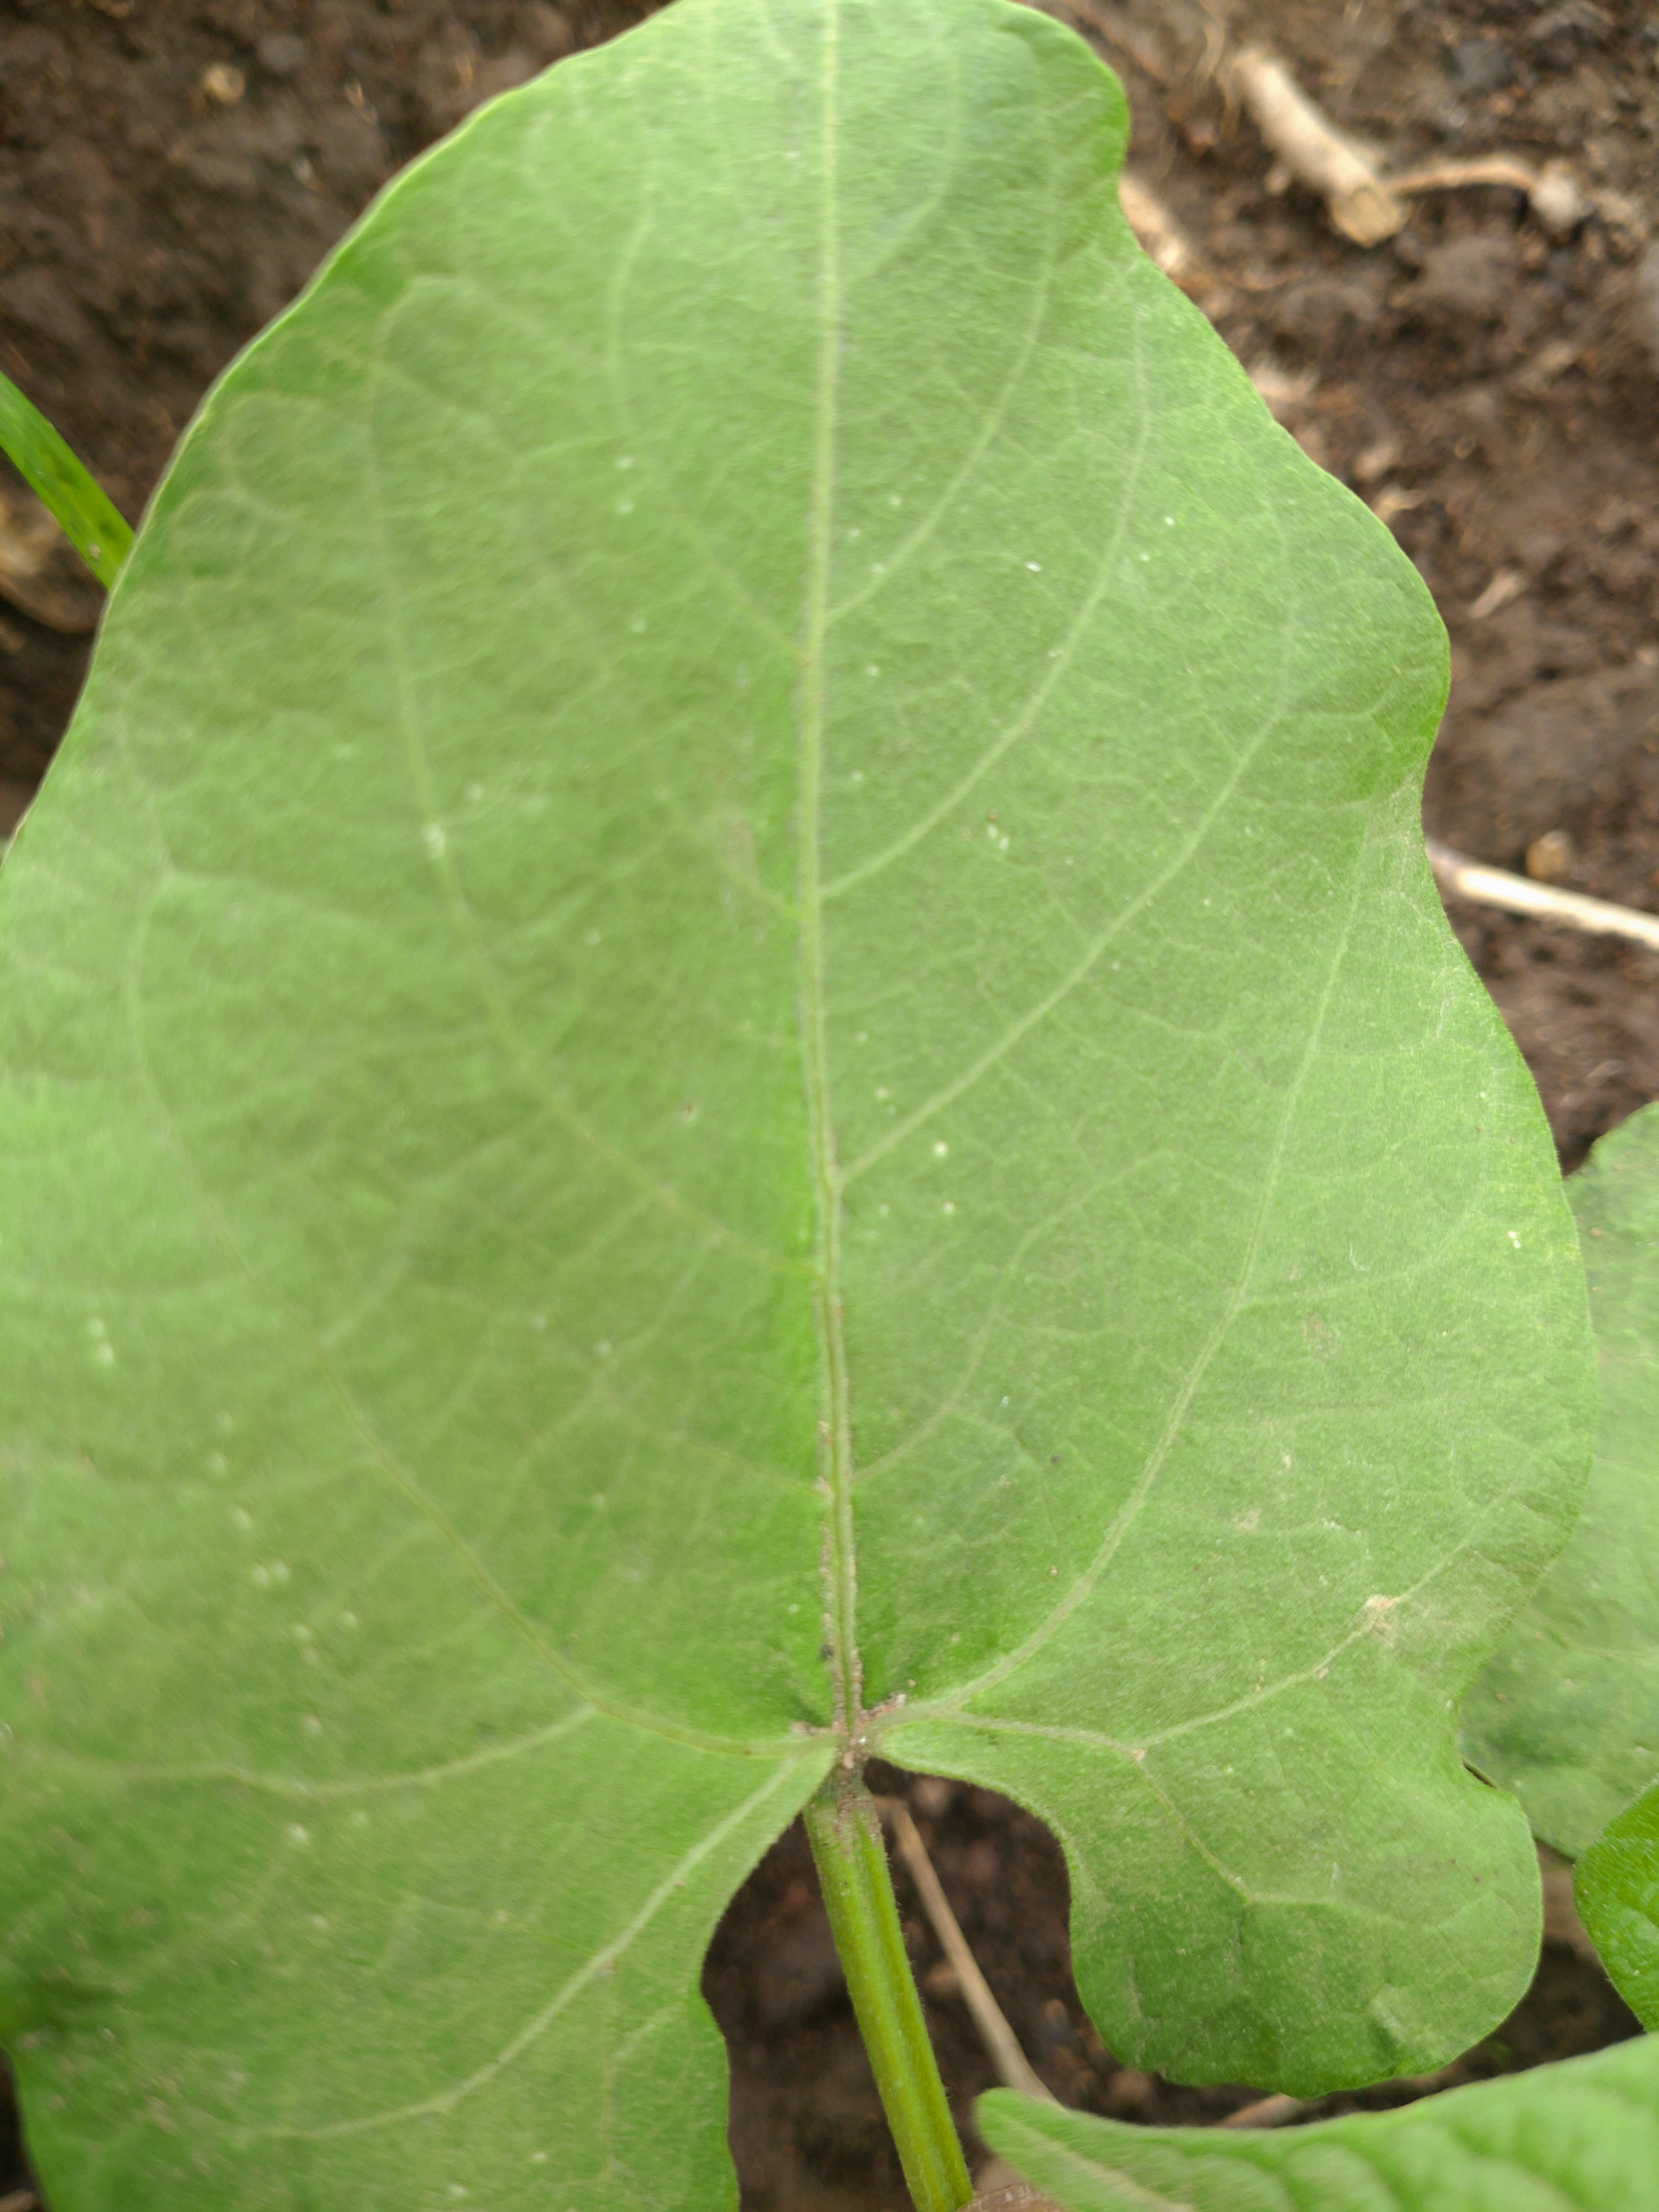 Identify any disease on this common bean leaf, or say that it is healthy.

healthy
